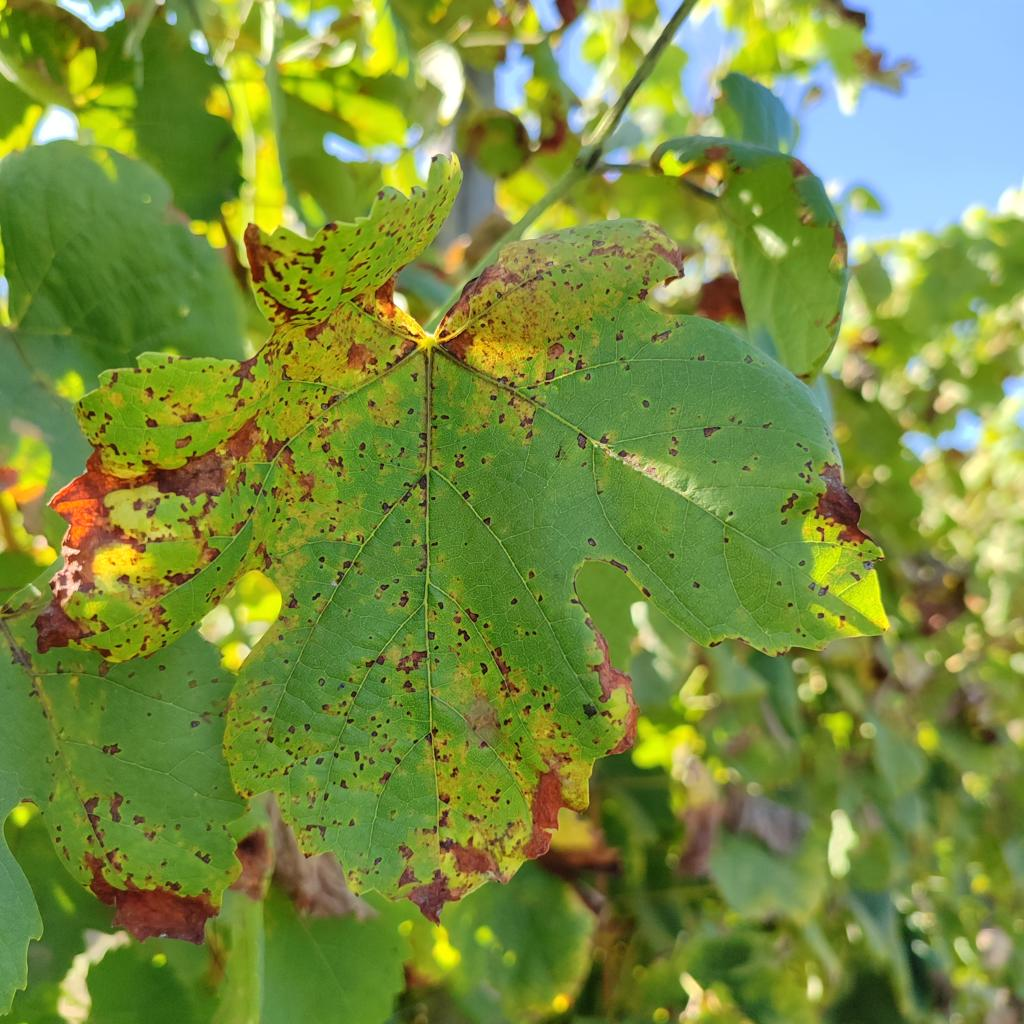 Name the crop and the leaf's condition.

grapevine, downy mildew
